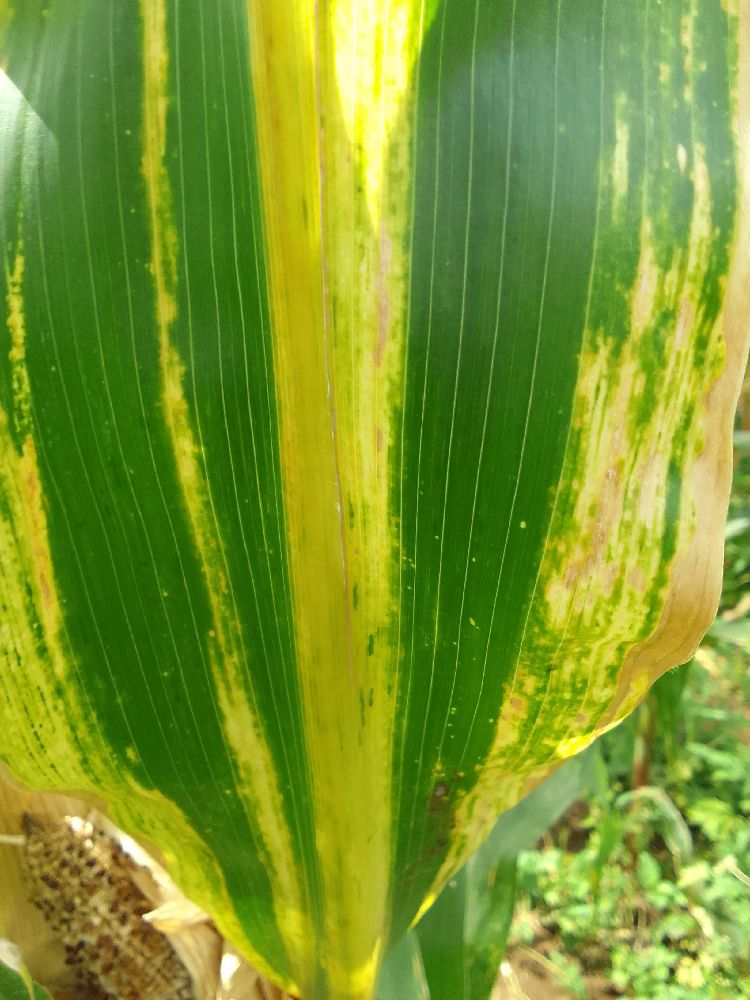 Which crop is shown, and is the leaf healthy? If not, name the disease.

maize, maize lethal necrosis
